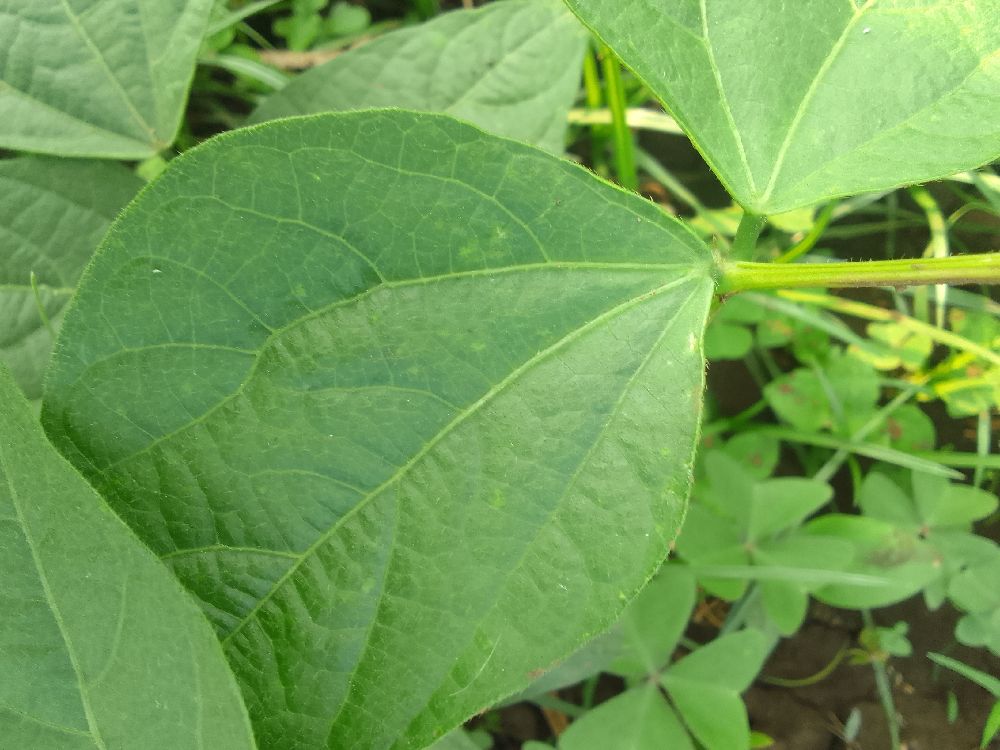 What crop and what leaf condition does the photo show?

common bean, healthy
